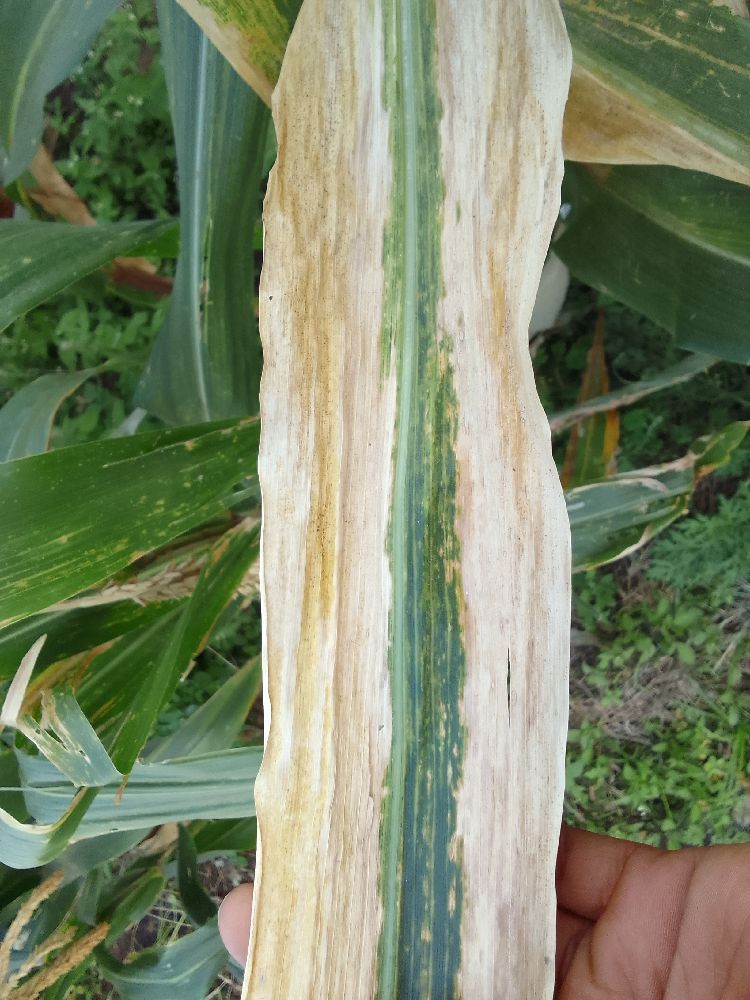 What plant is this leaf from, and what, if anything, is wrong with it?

maize, maize lethal necrosis
